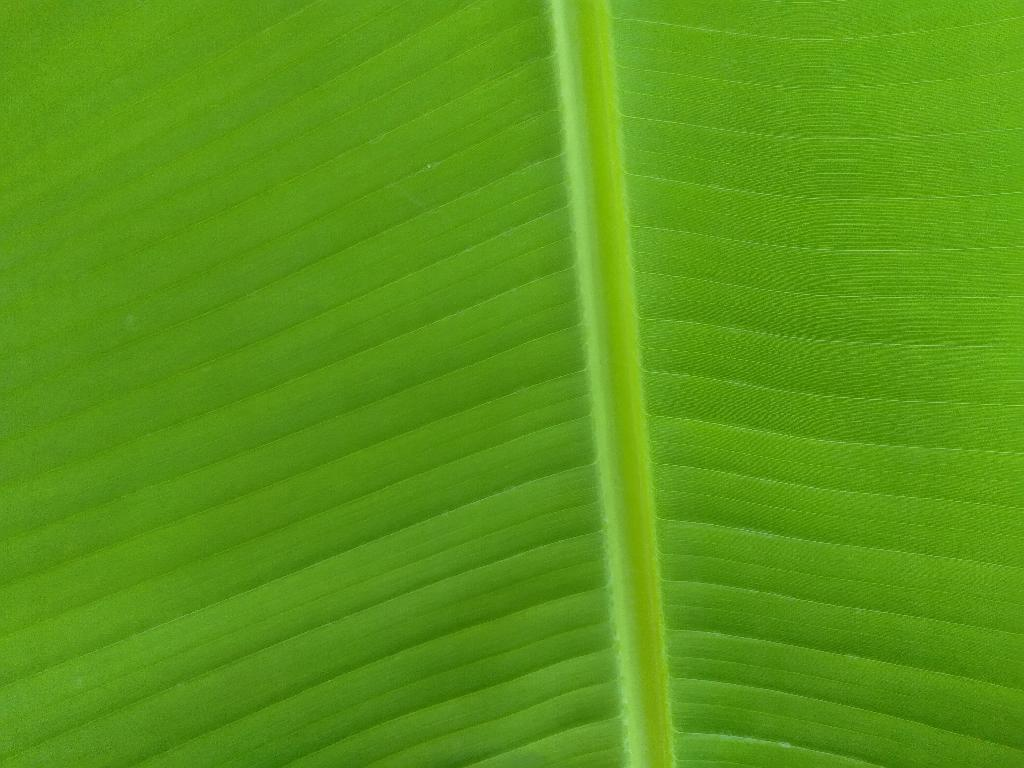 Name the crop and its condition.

banana, healthy
